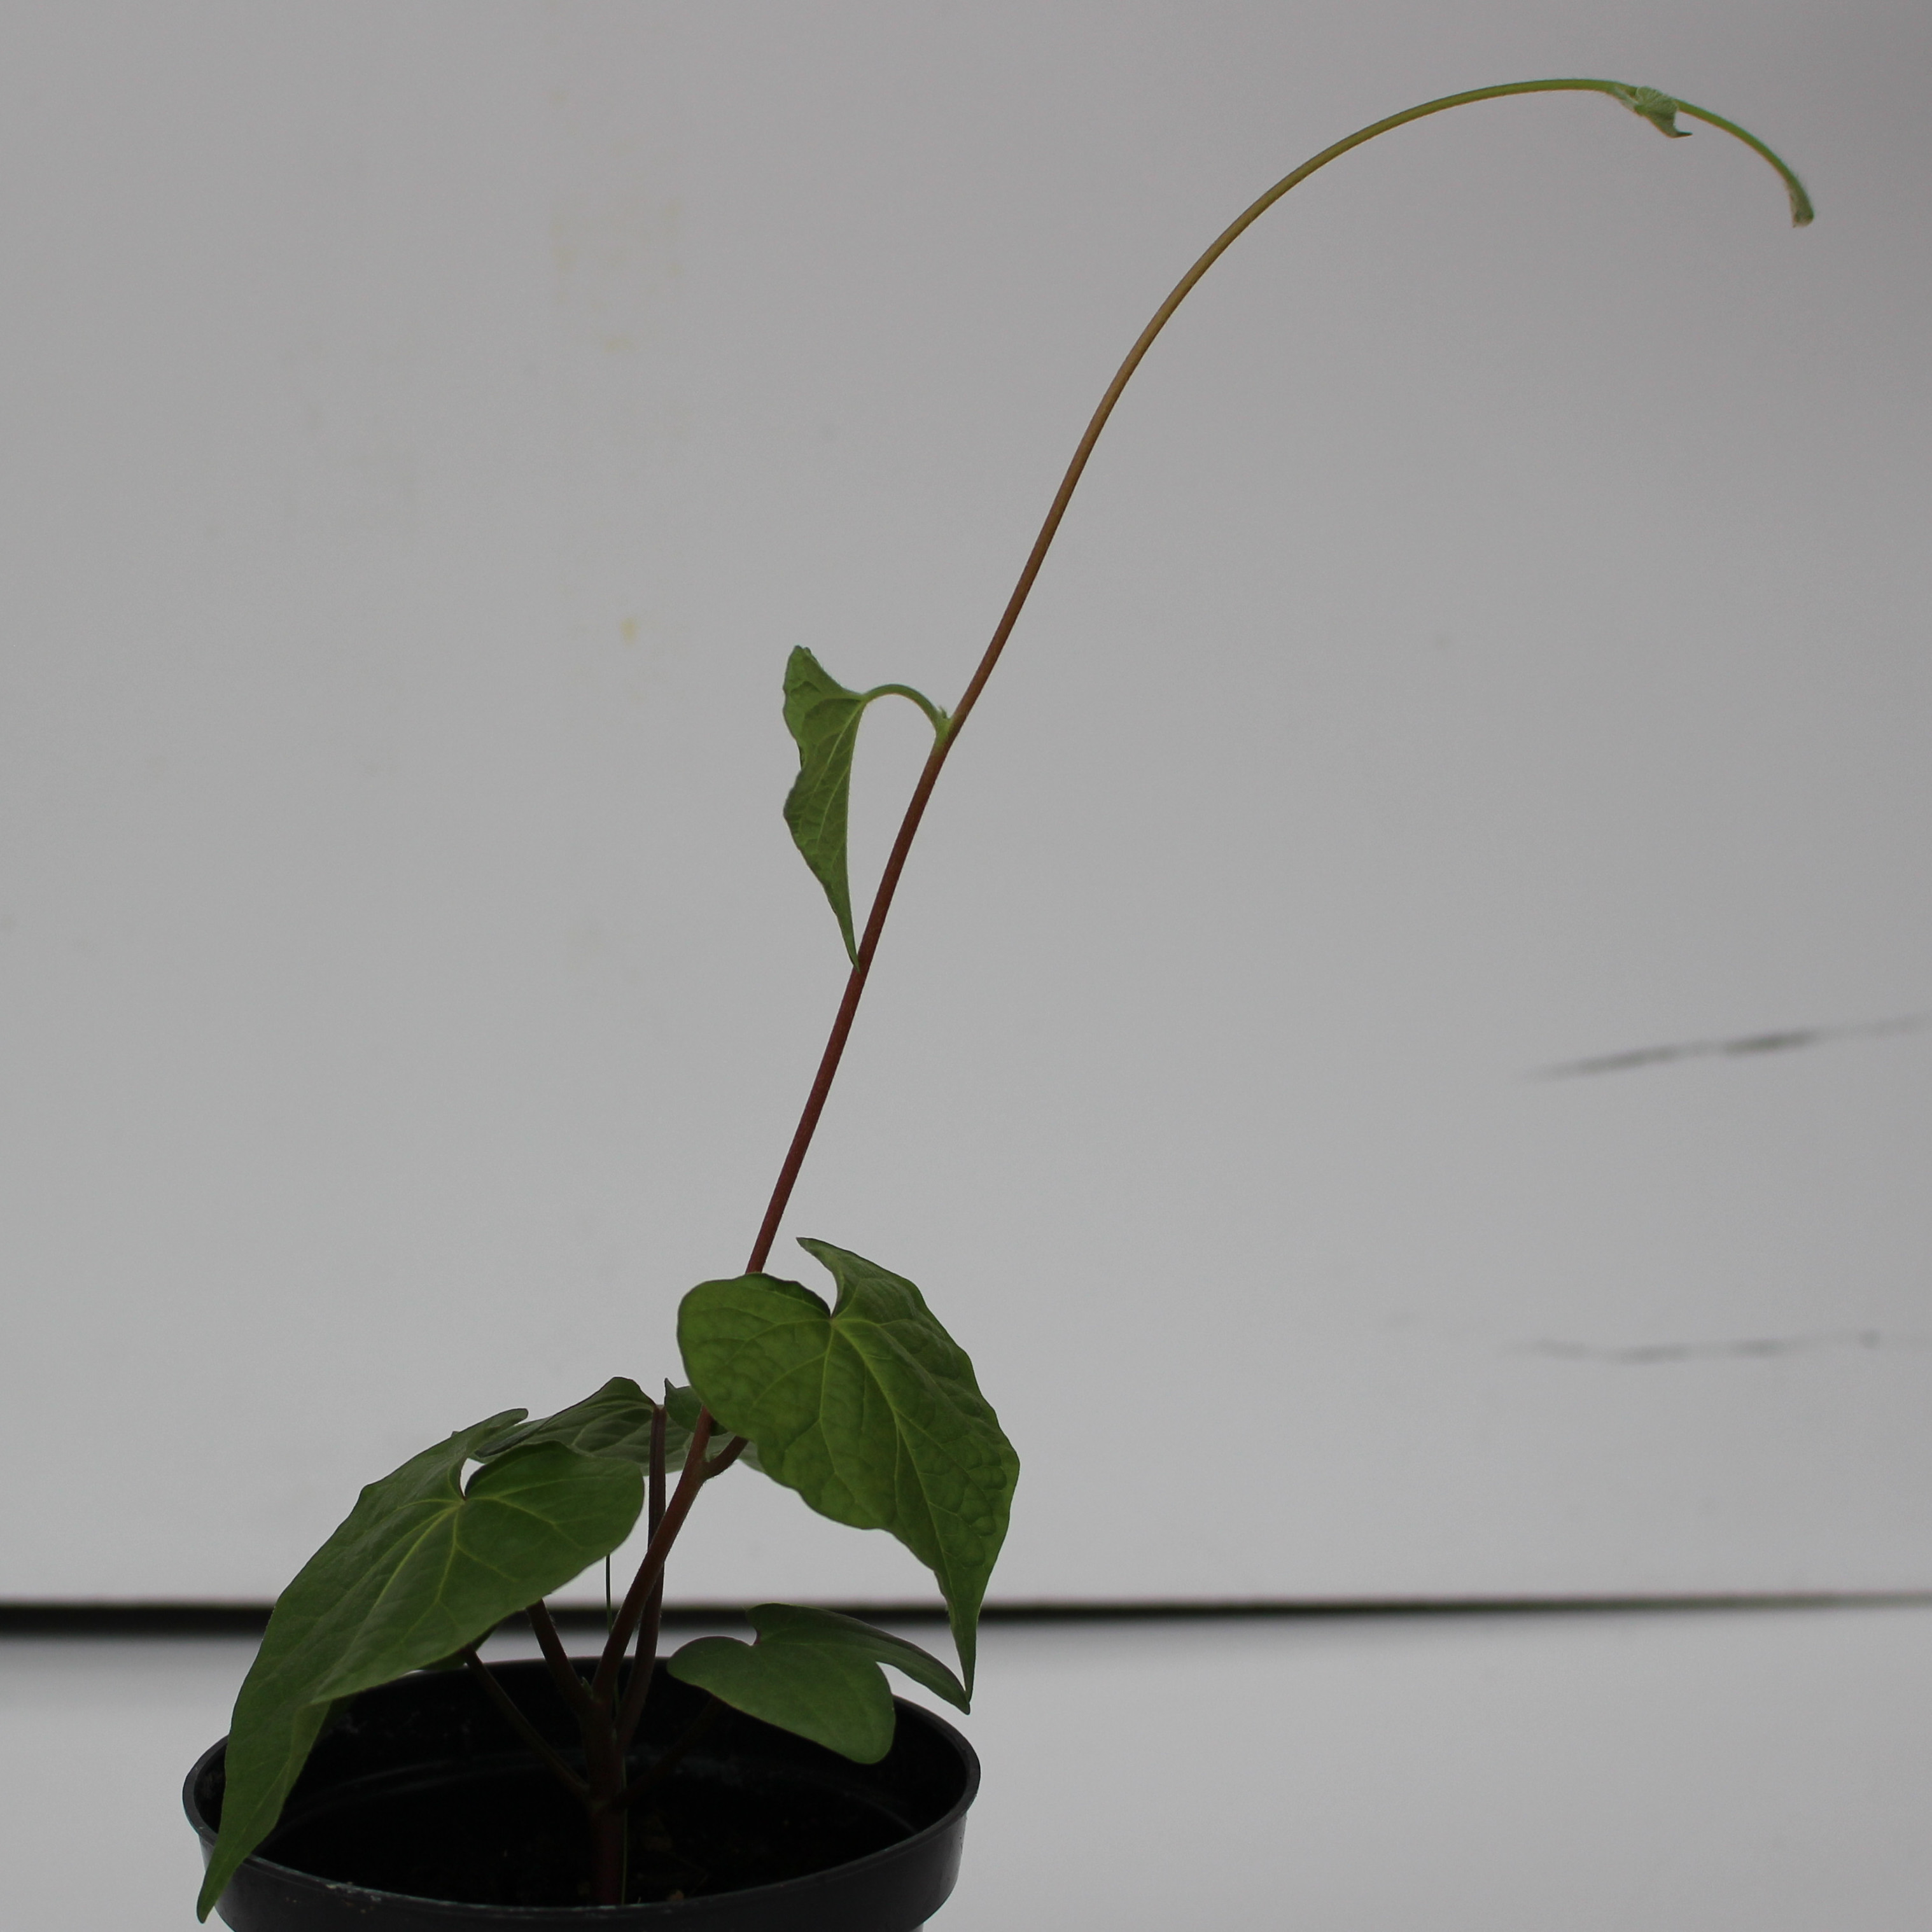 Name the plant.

Convolvulus arvensis
